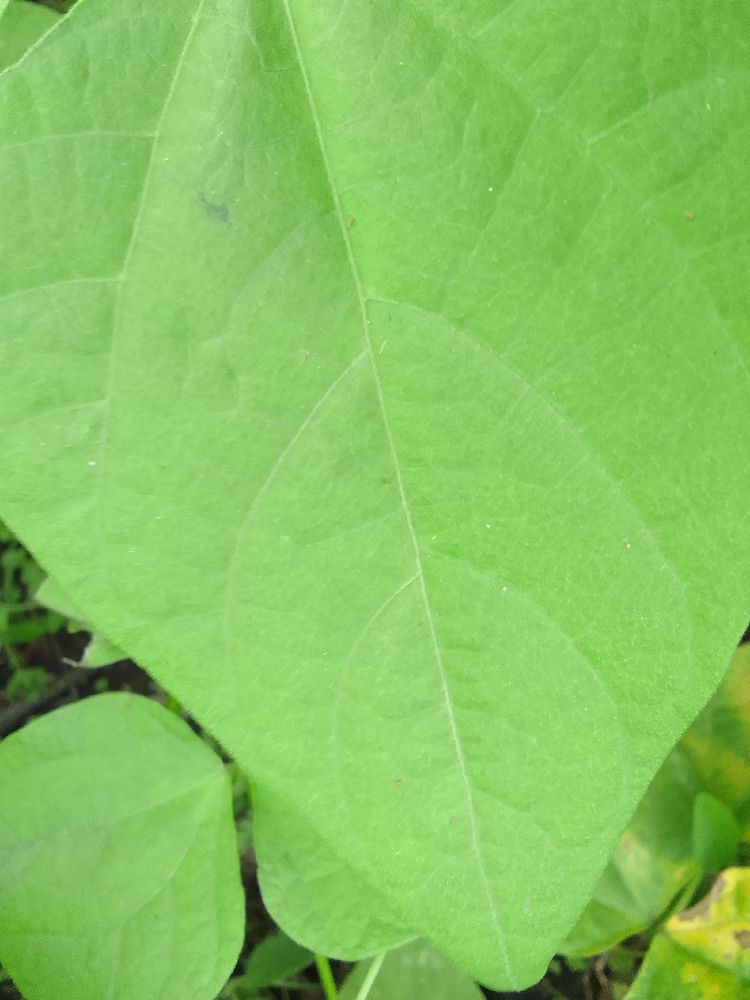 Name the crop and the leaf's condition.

common bean, healthy
